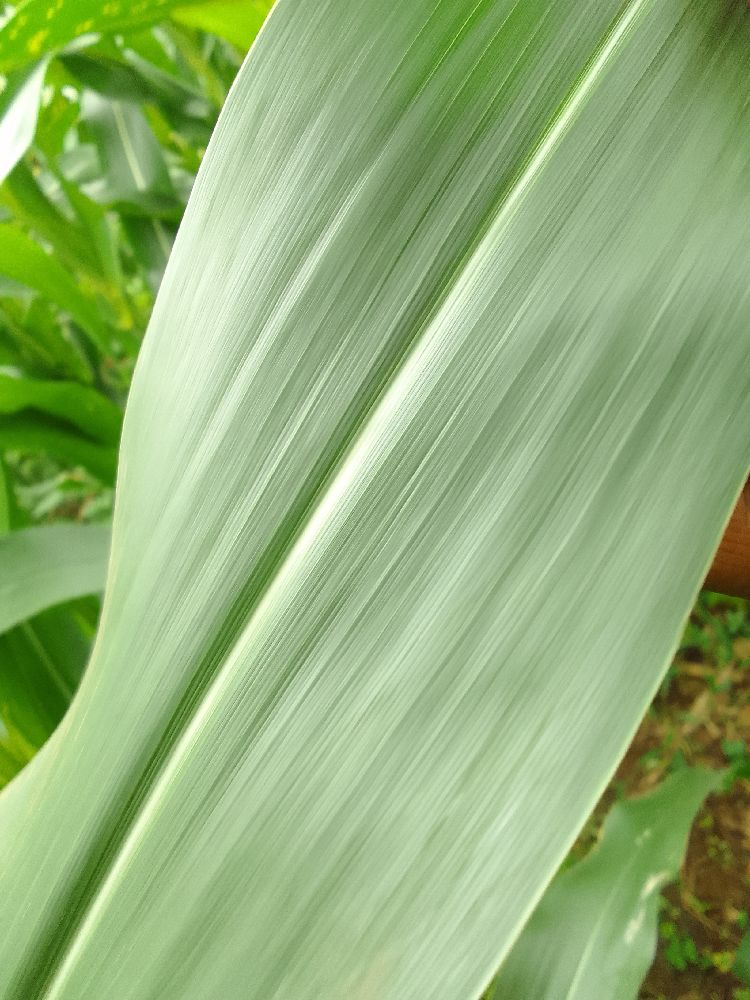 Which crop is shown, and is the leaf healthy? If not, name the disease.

maize, healthy
